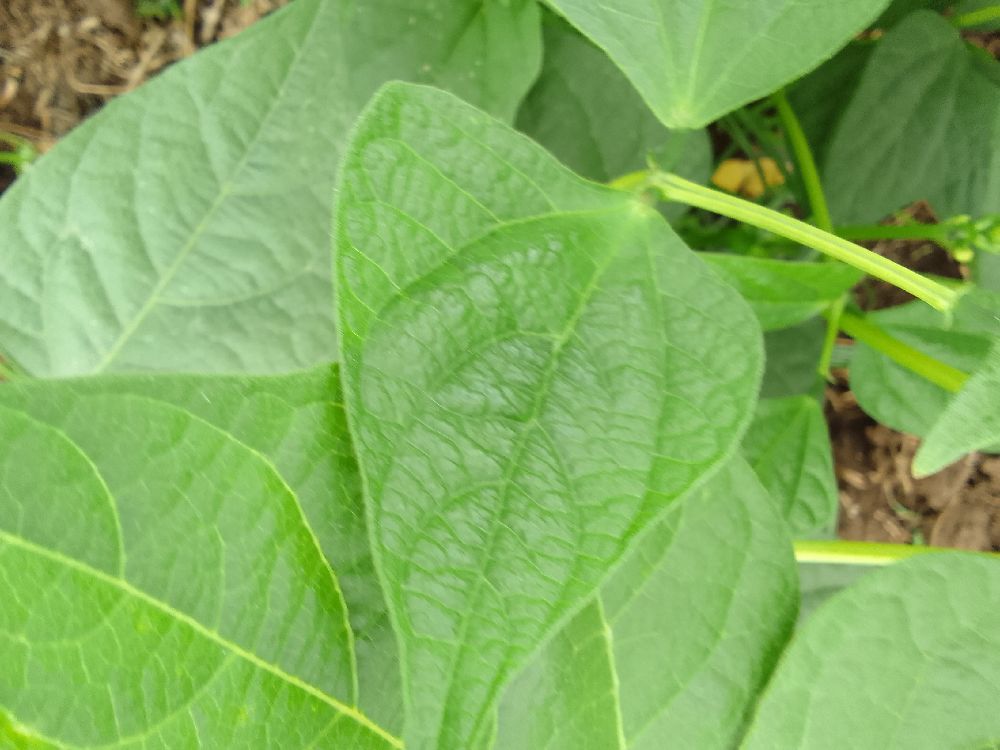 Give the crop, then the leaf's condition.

common bean, healthy
